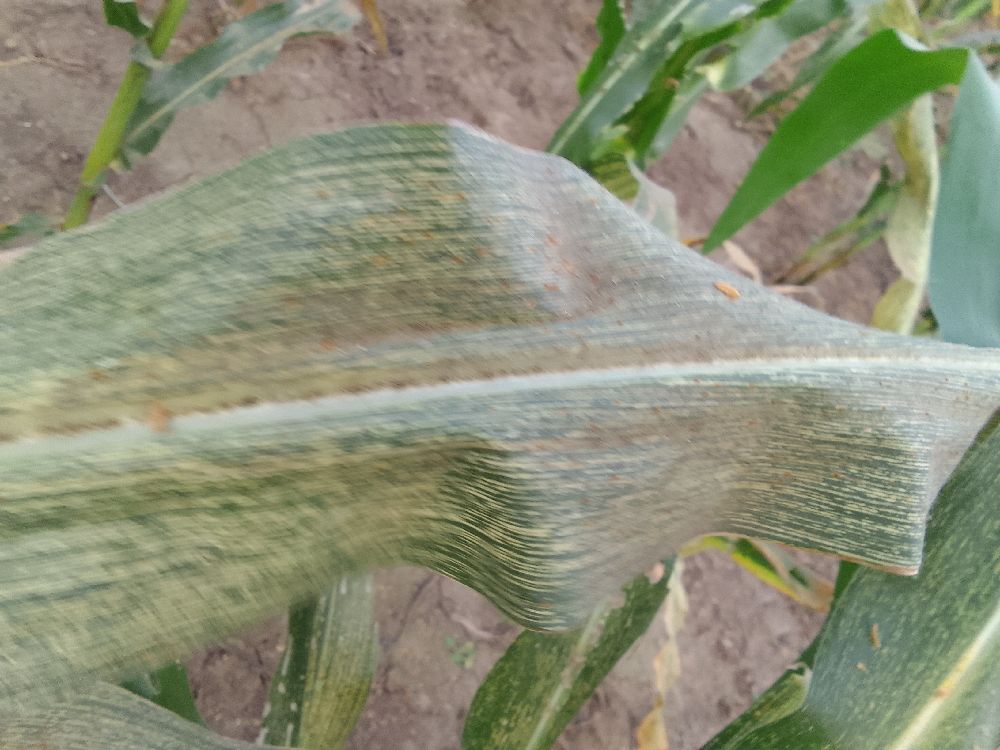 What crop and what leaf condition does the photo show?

maize, maize streak virus
